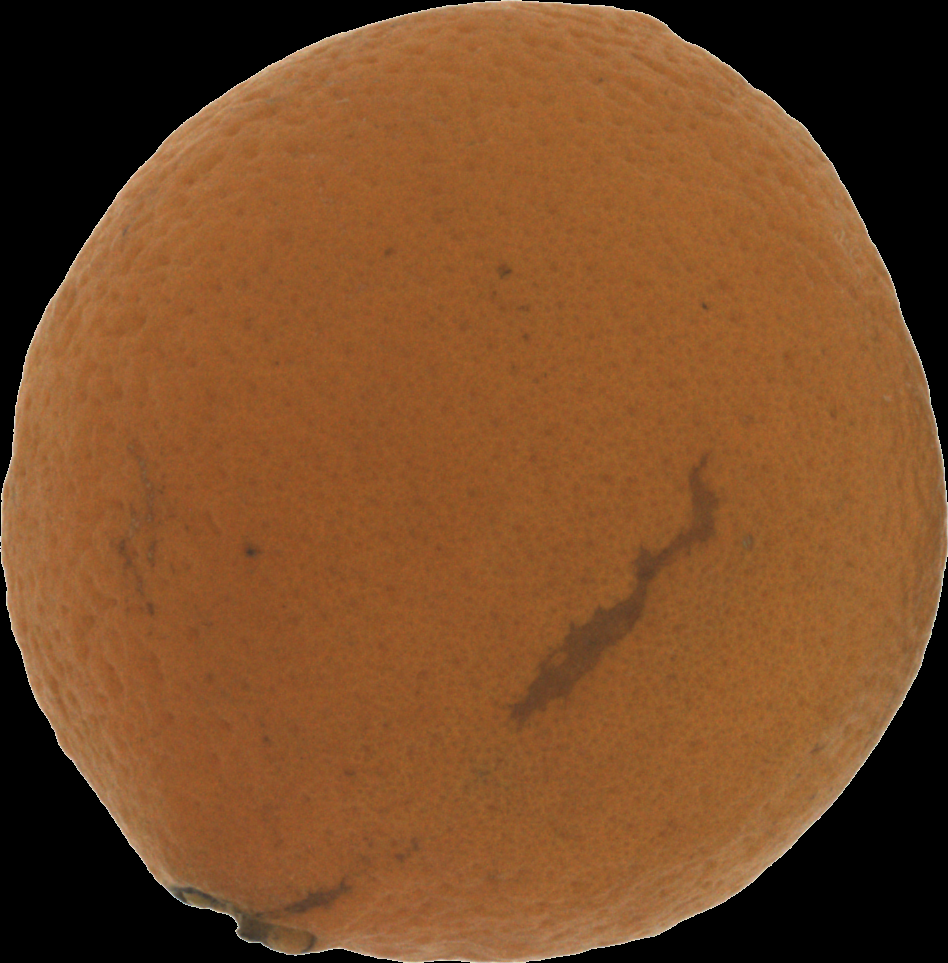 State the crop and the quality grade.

orange, bad
